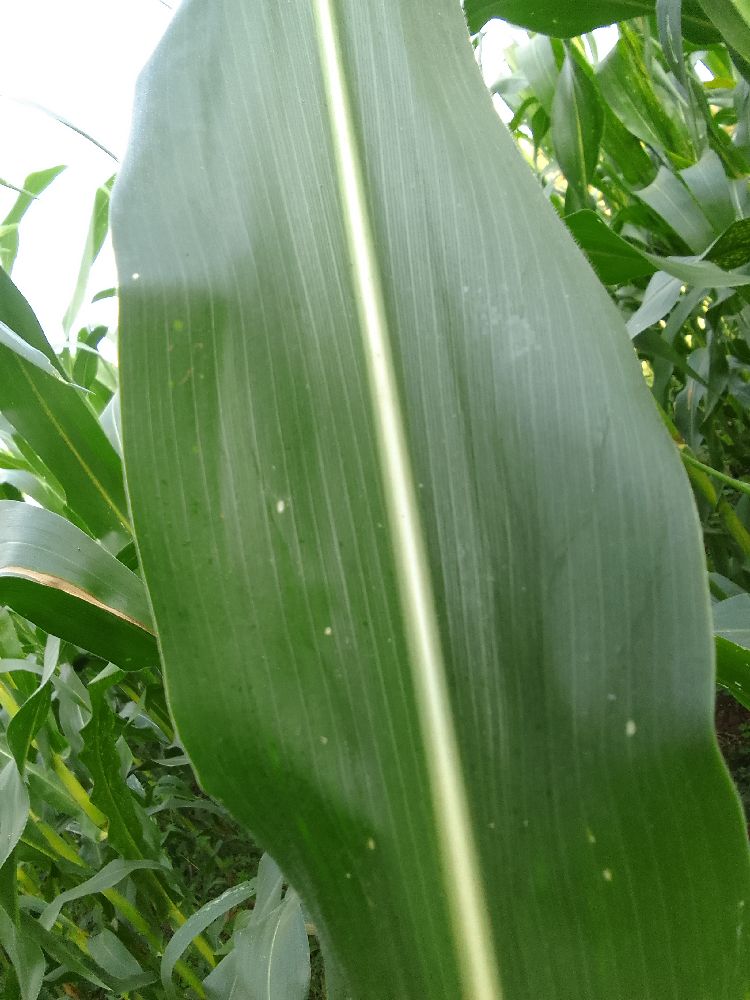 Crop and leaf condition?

maize, healthy
